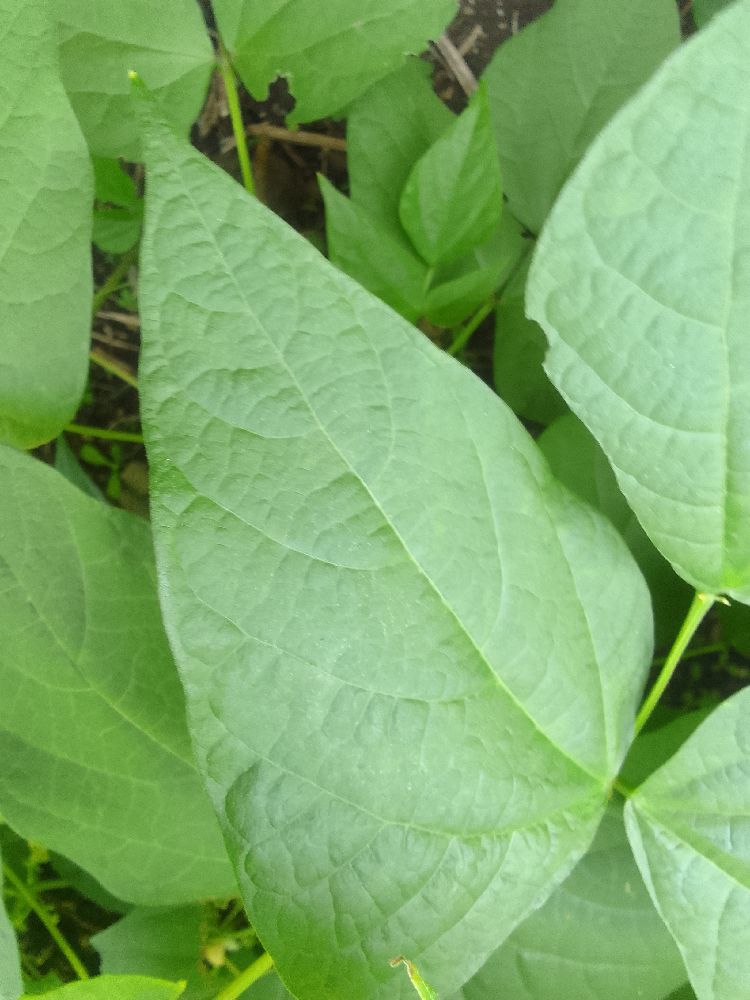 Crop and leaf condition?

common bean, healthy
